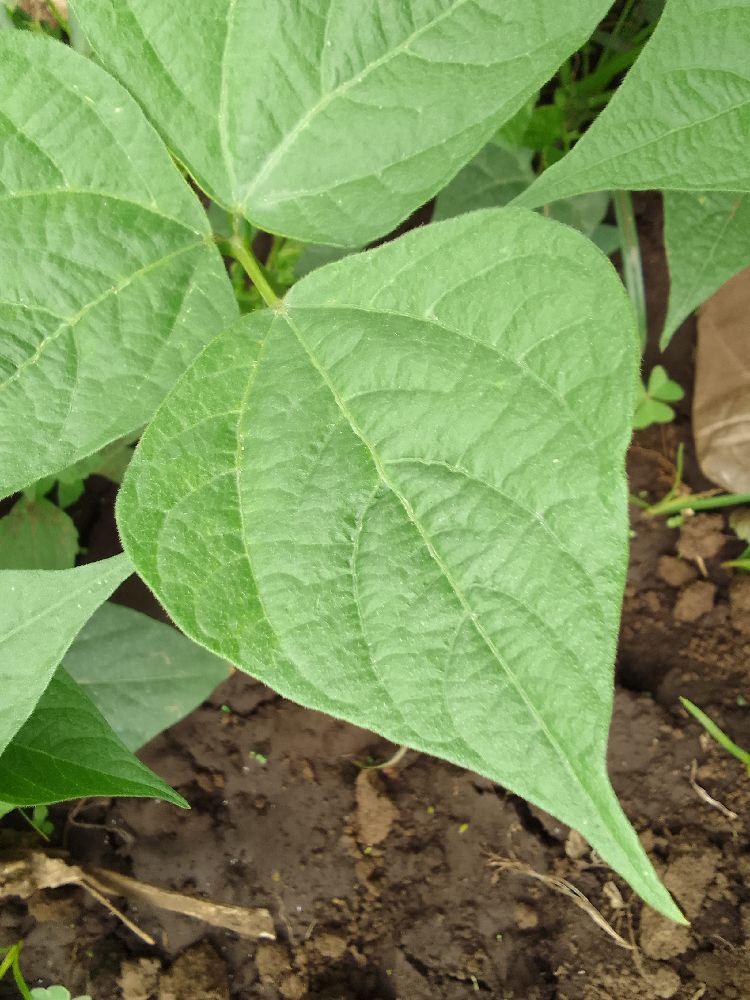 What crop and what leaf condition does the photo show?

common bean, healthy
